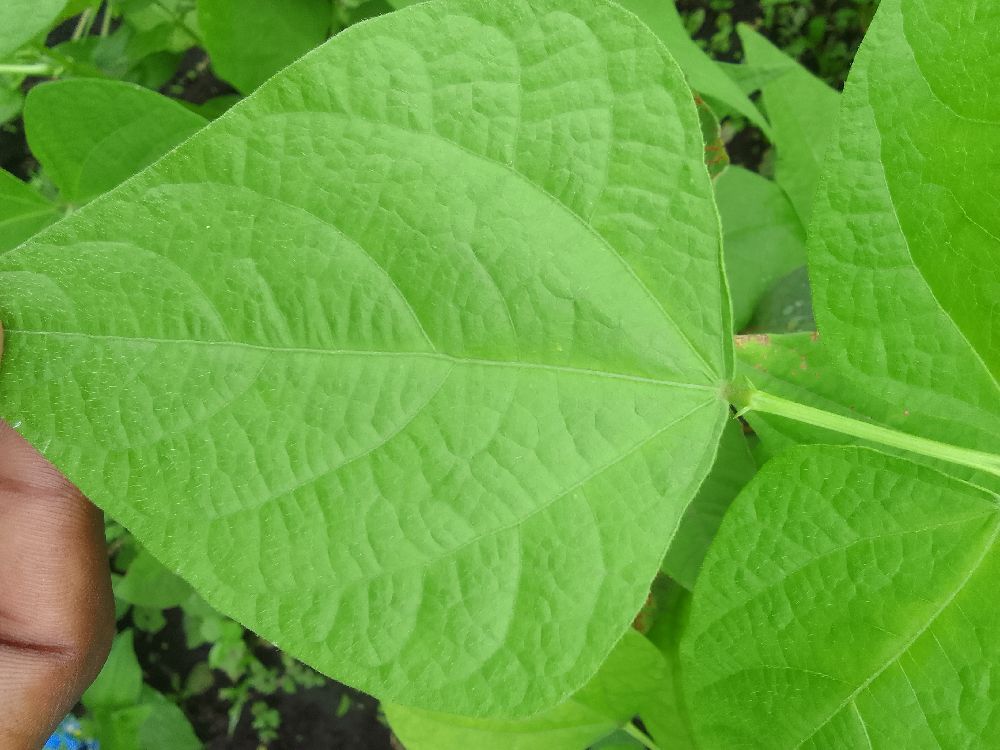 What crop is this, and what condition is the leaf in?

common bean, healthy
